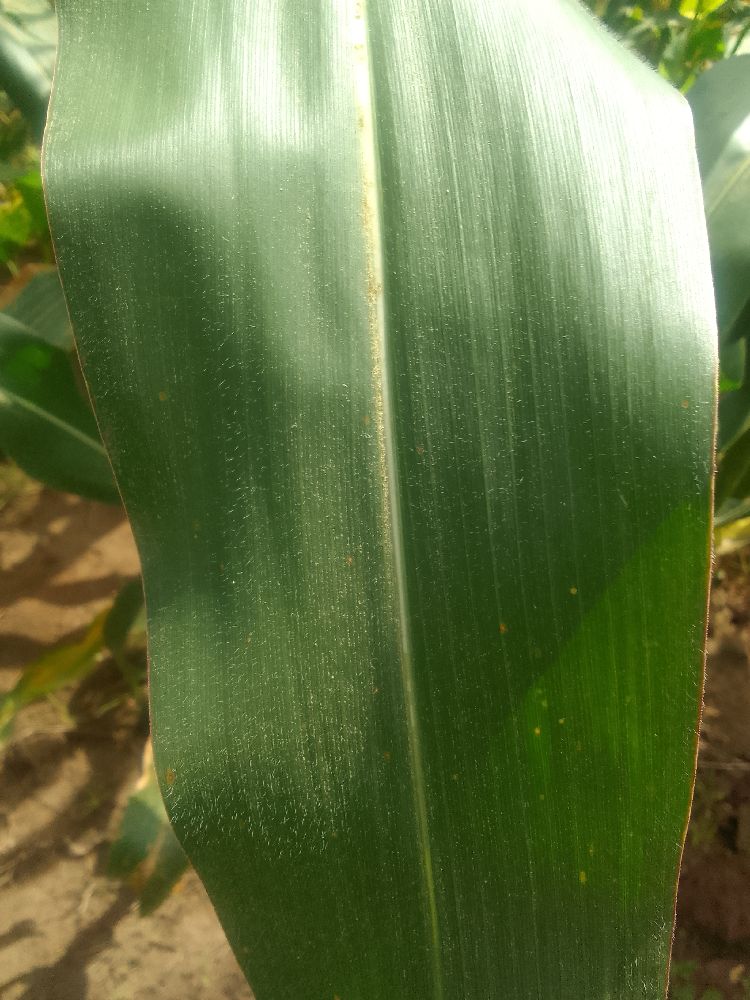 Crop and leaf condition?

maize, healthy
